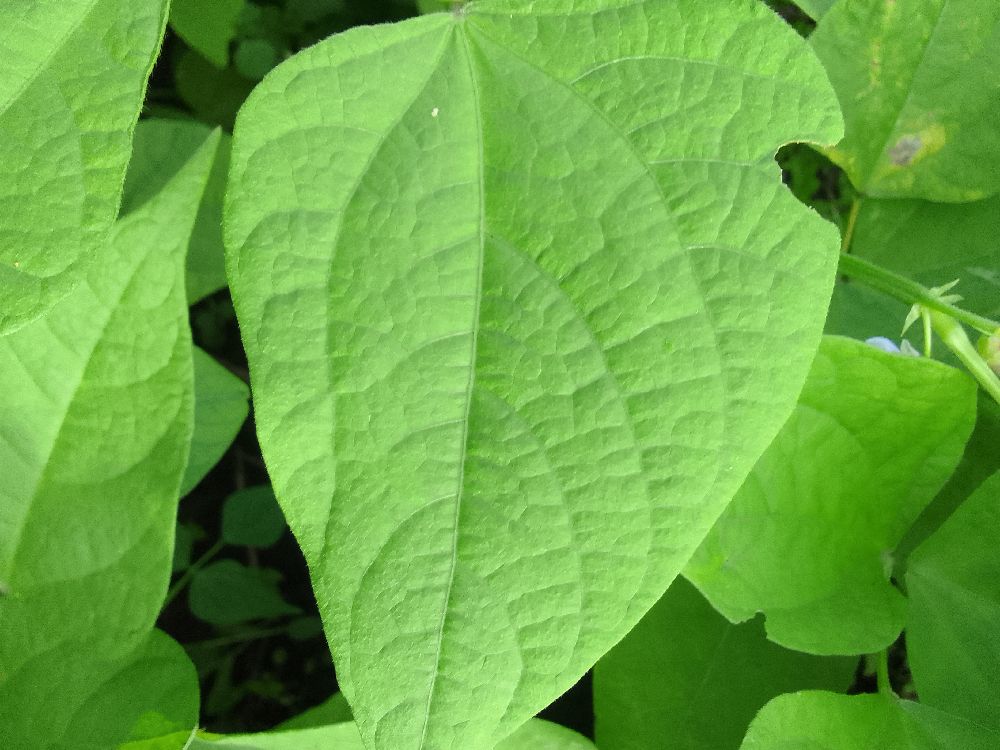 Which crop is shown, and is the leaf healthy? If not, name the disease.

common bean, healthy
